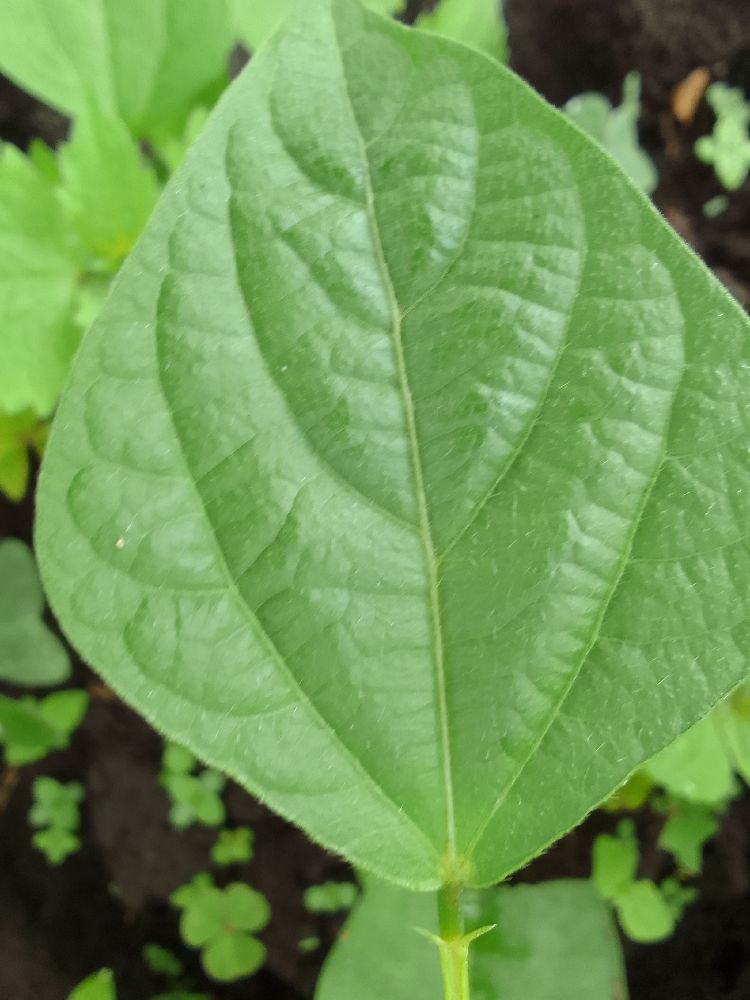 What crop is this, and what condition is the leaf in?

common bean, healthy
